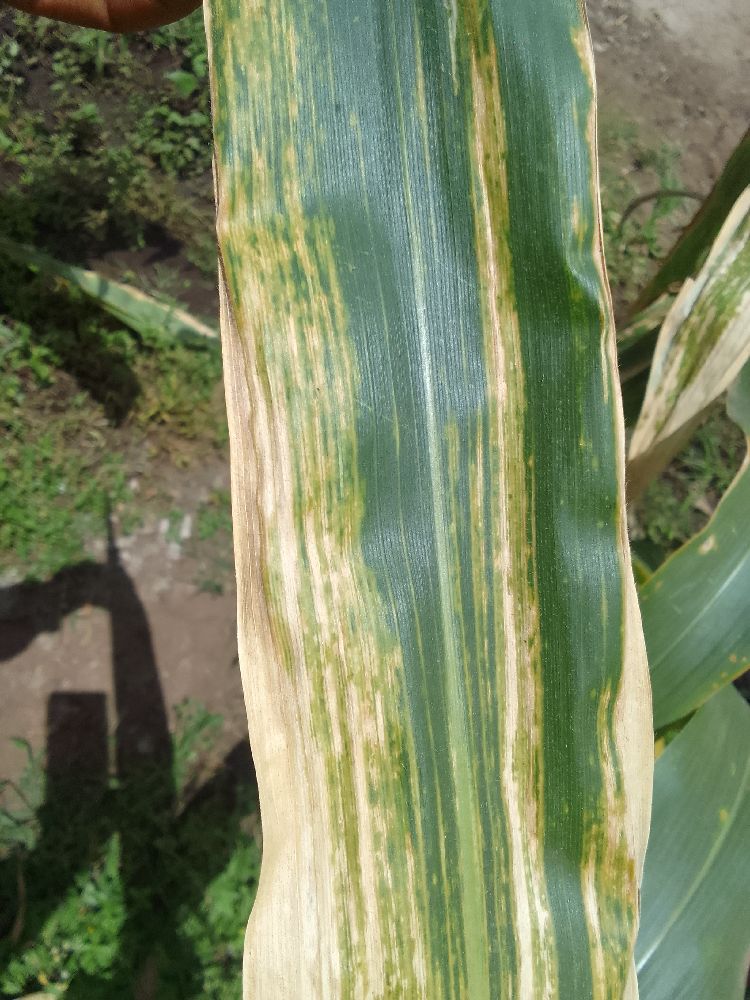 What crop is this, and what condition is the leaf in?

maize, maize lethal necrosis
